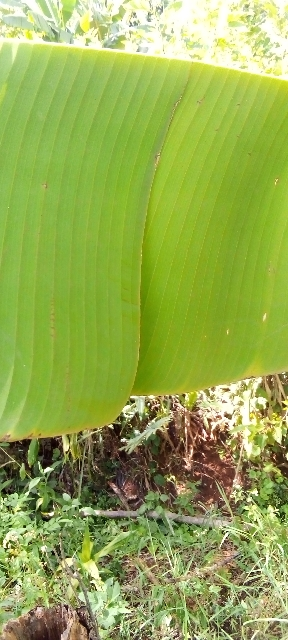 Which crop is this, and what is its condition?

banana, healthy
